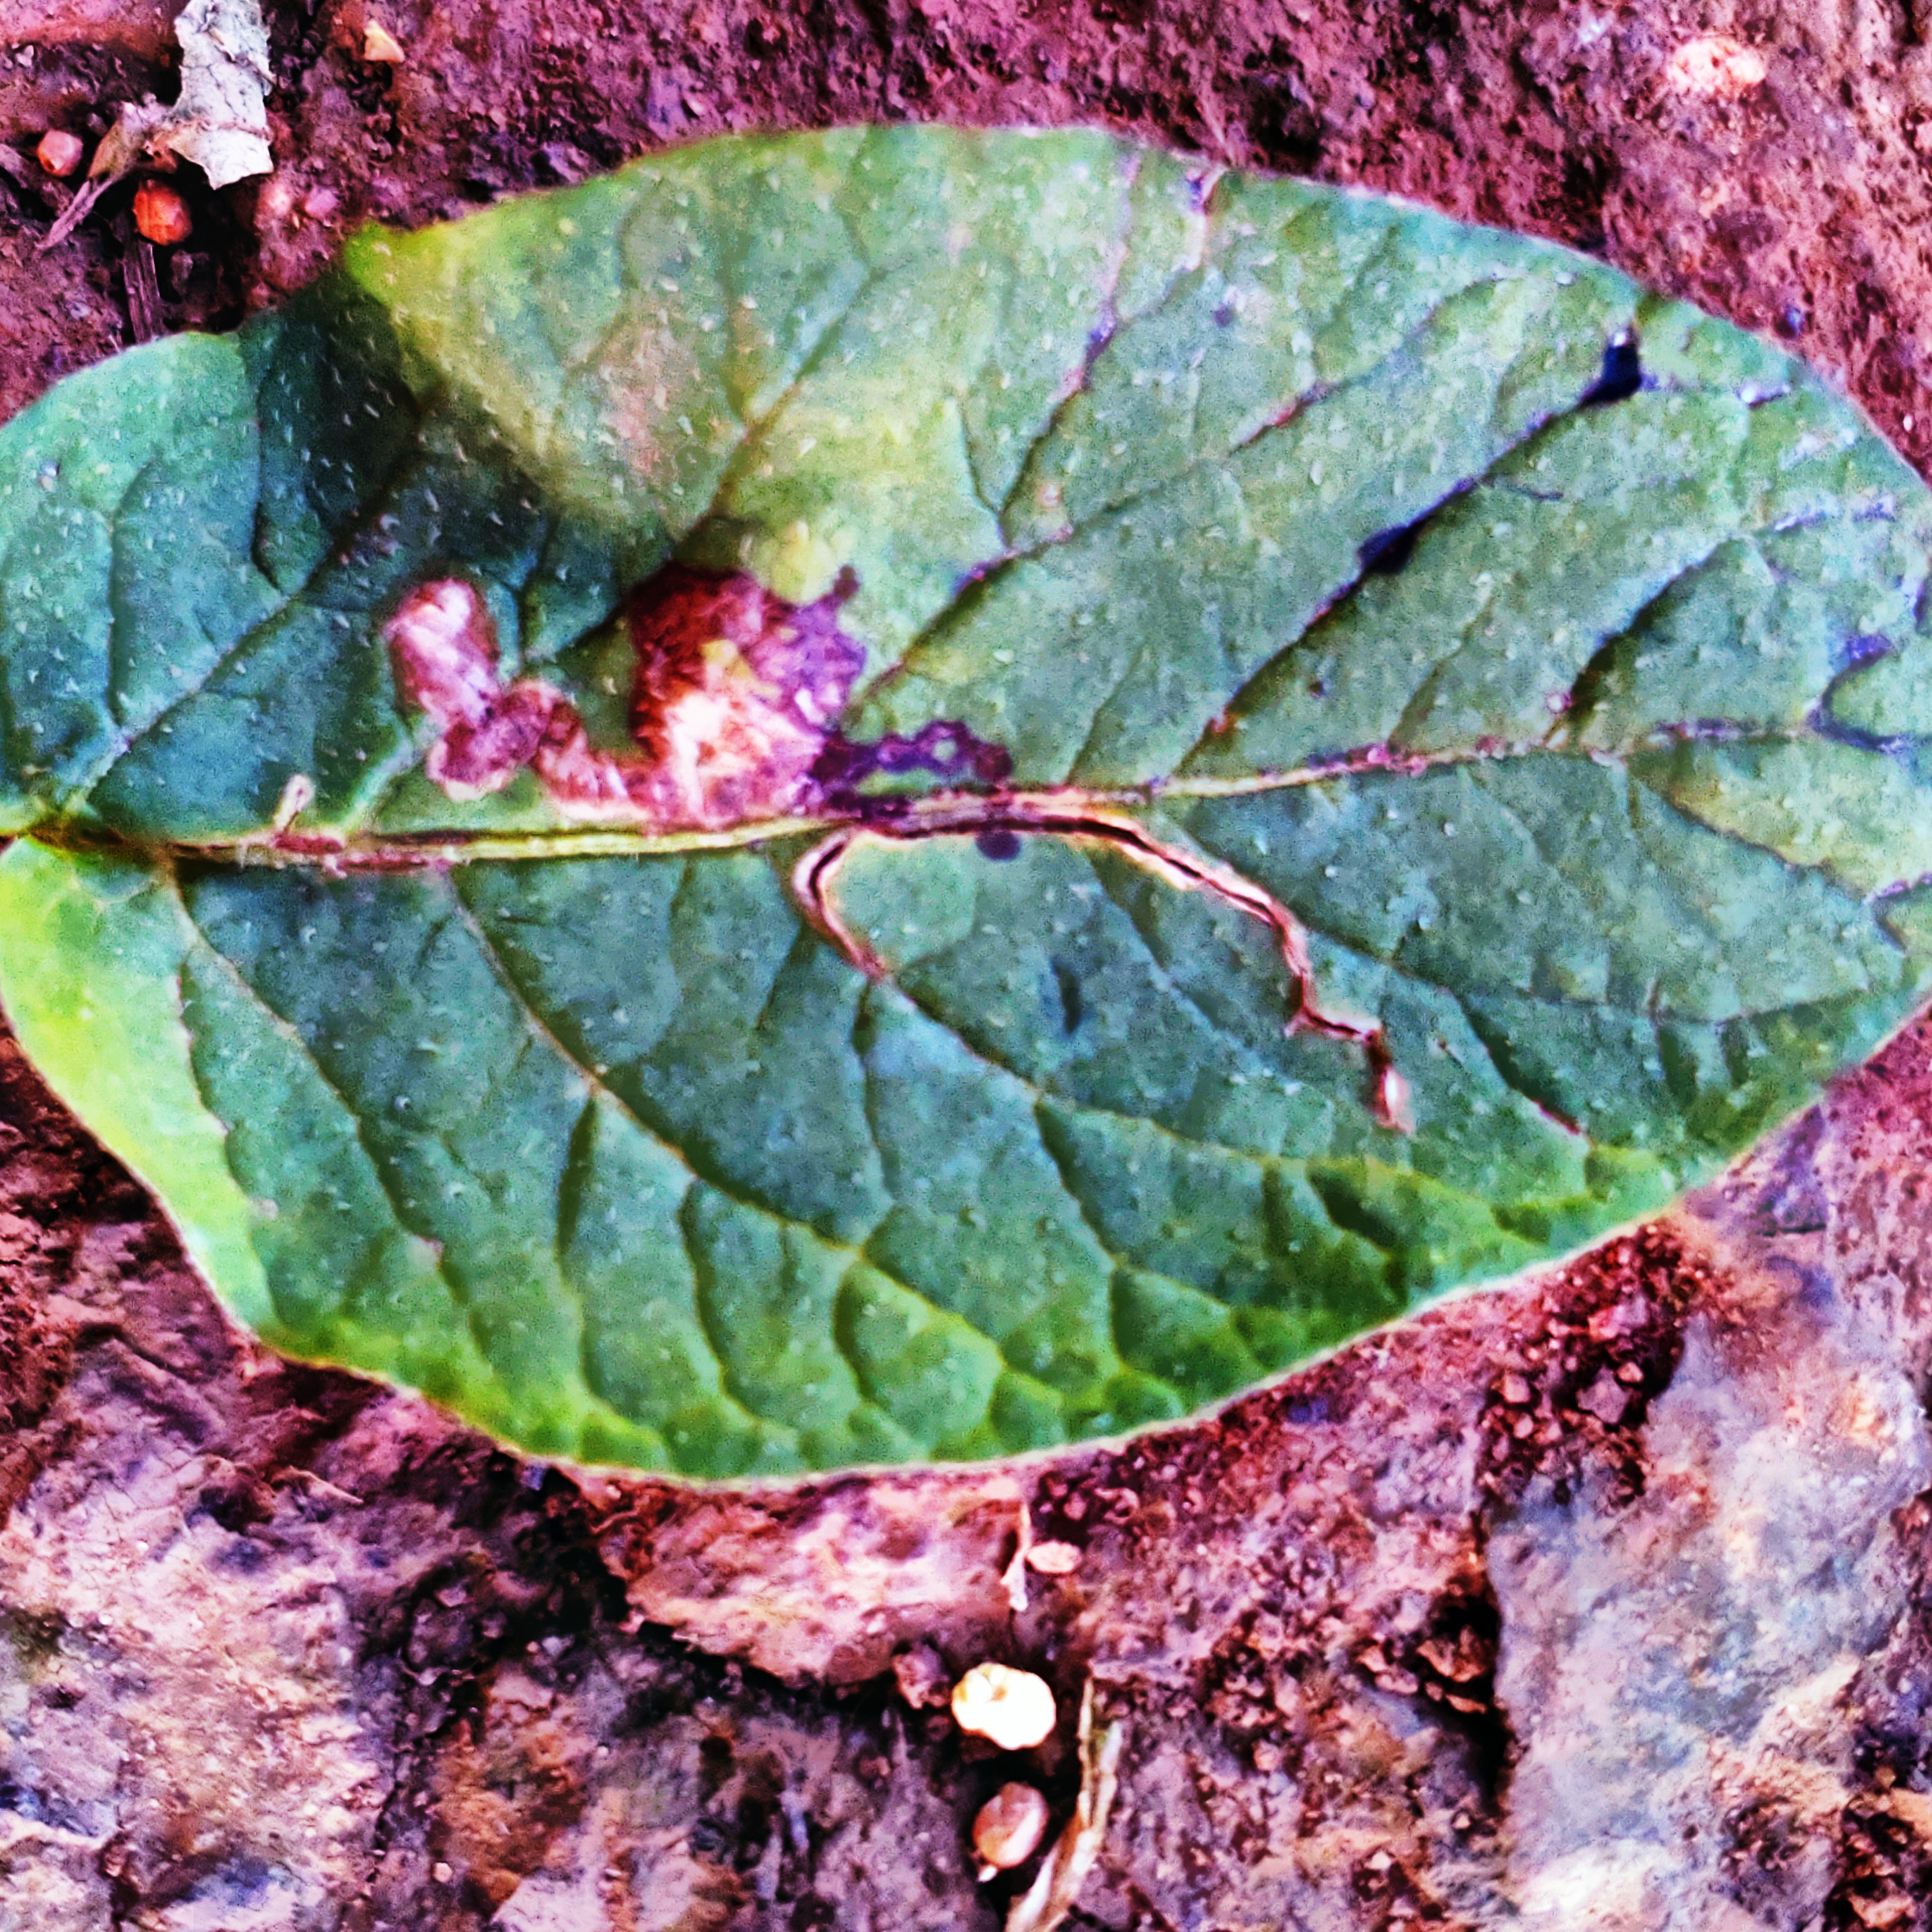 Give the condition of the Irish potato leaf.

late blight
